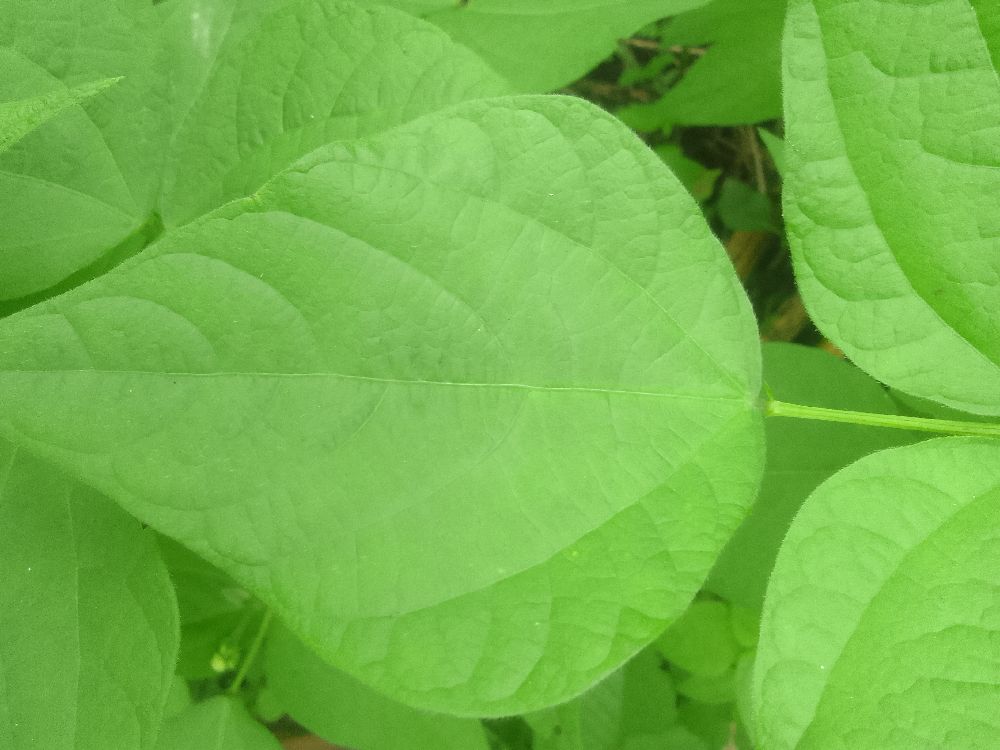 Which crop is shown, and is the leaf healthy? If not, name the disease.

common bean, healthy
